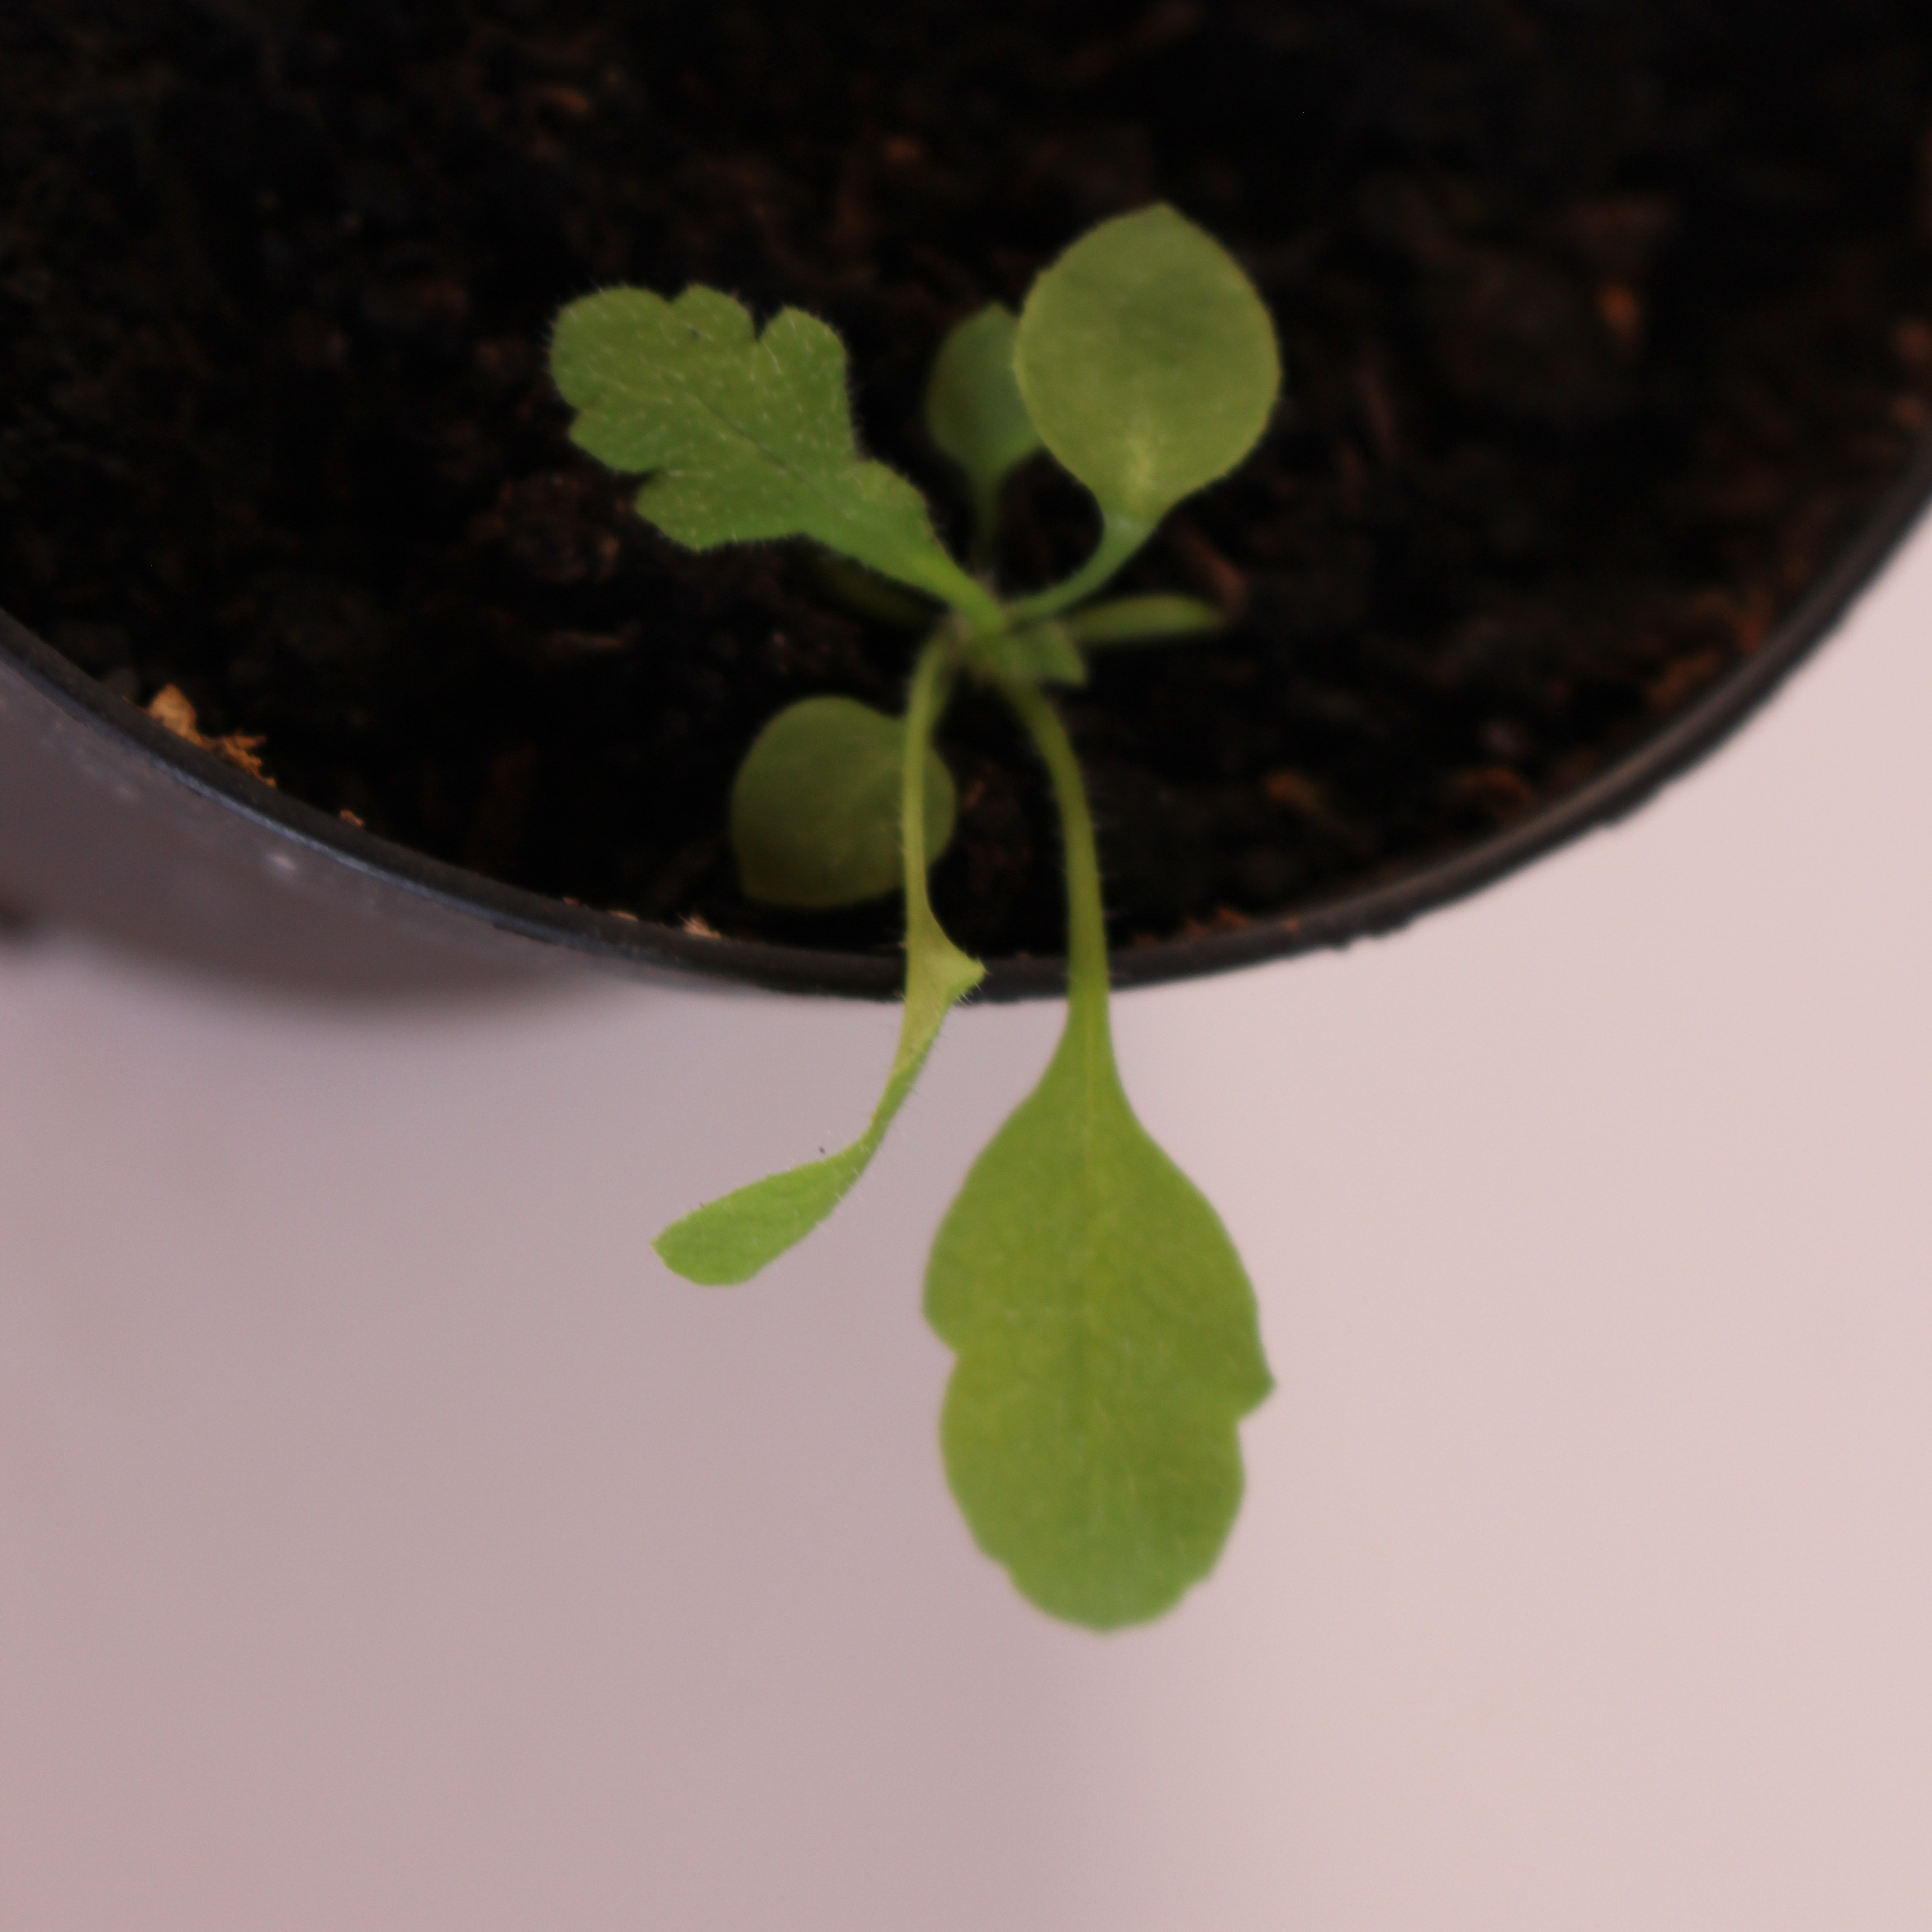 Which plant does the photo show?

Papaver rhoeas
